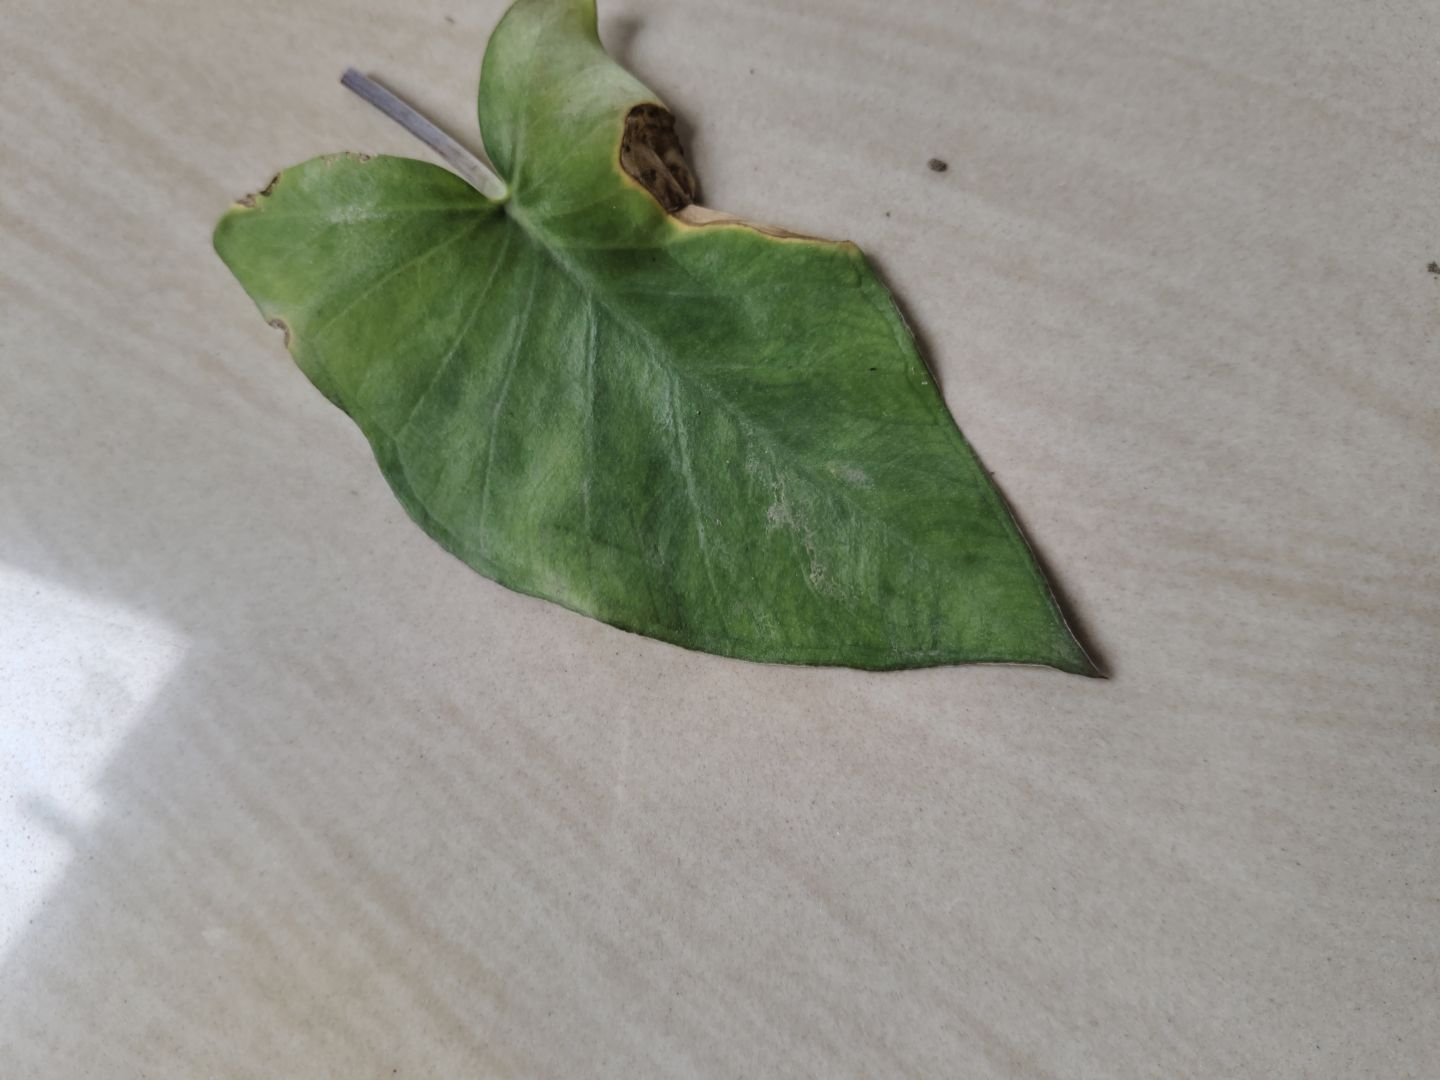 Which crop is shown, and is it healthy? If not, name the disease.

taro, leaf blight
